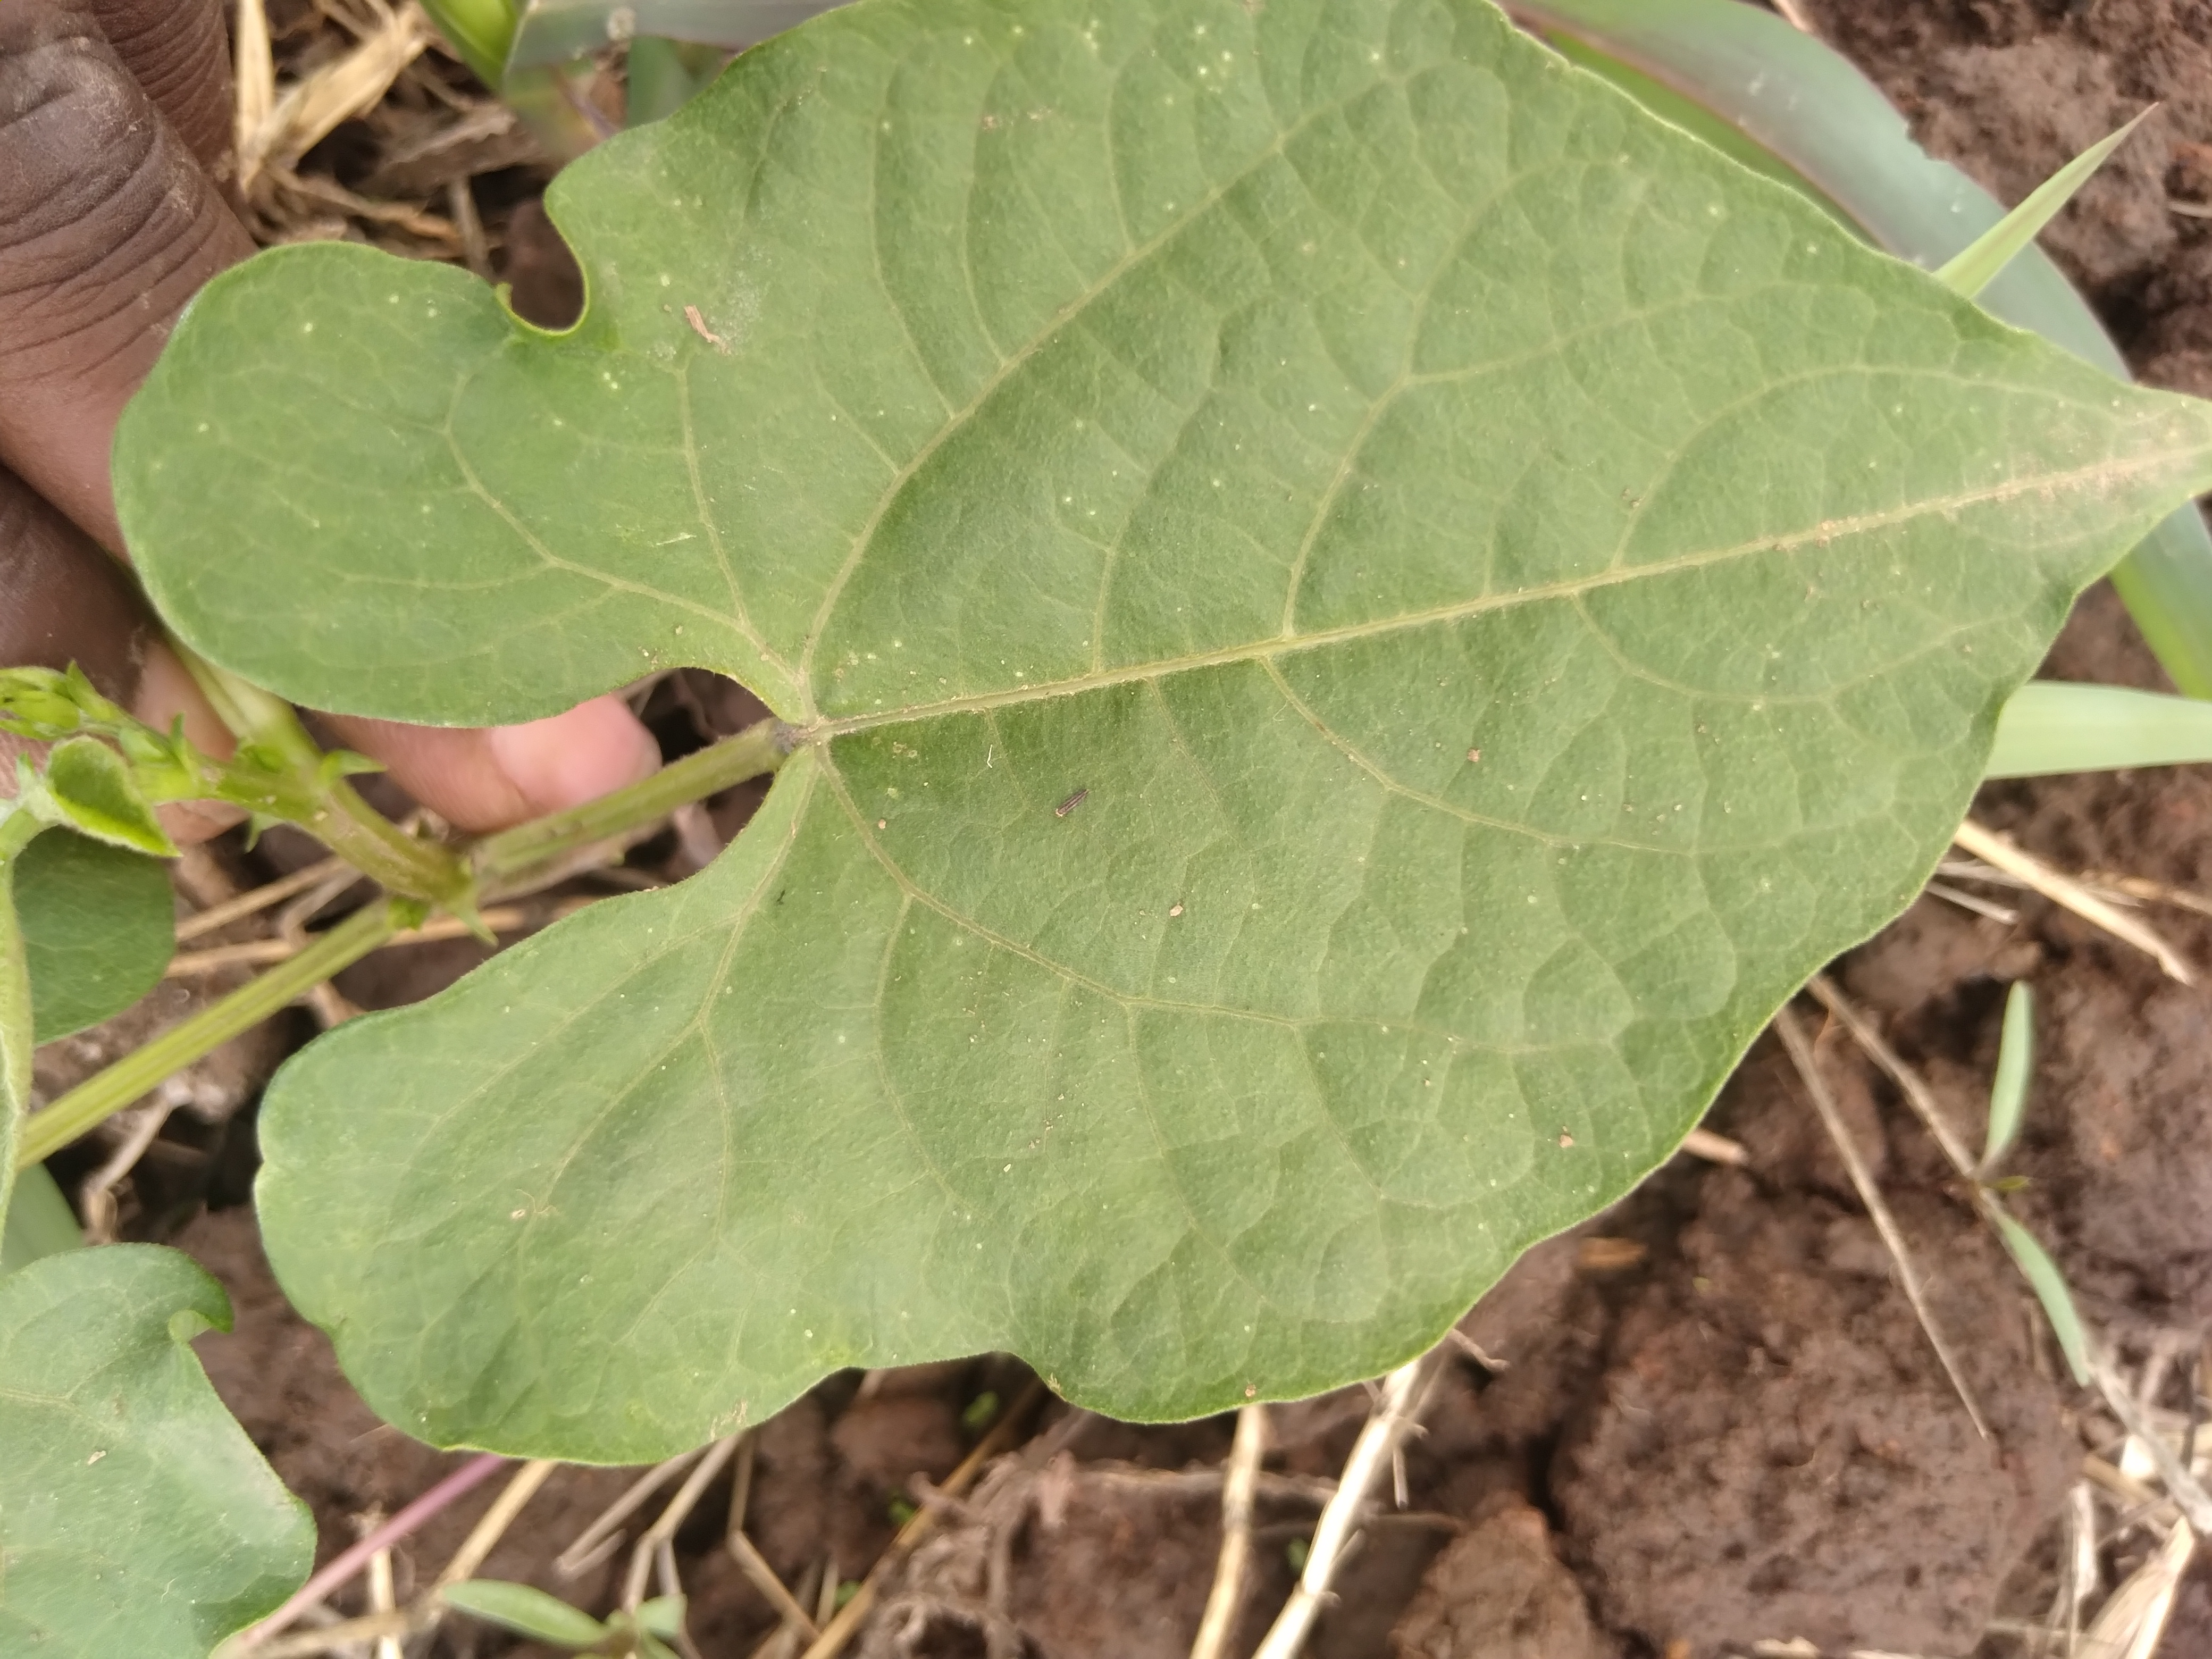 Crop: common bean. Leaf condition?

healthy
